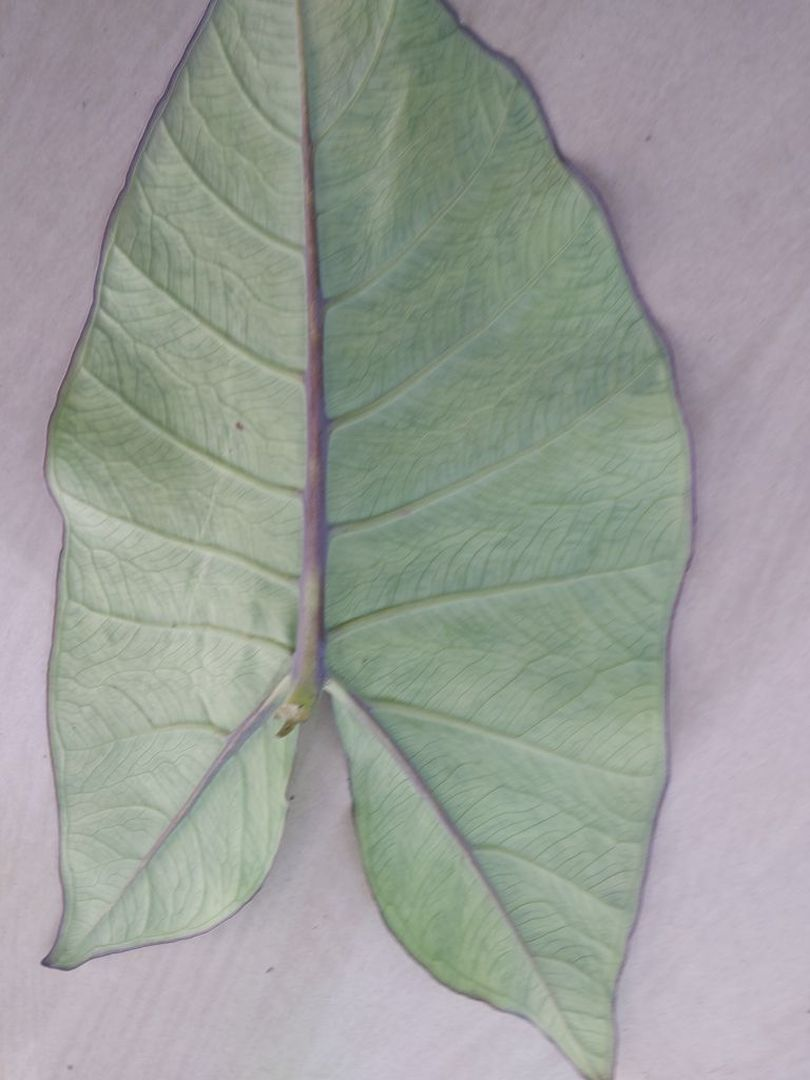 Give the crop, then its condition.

taro, mosaic
